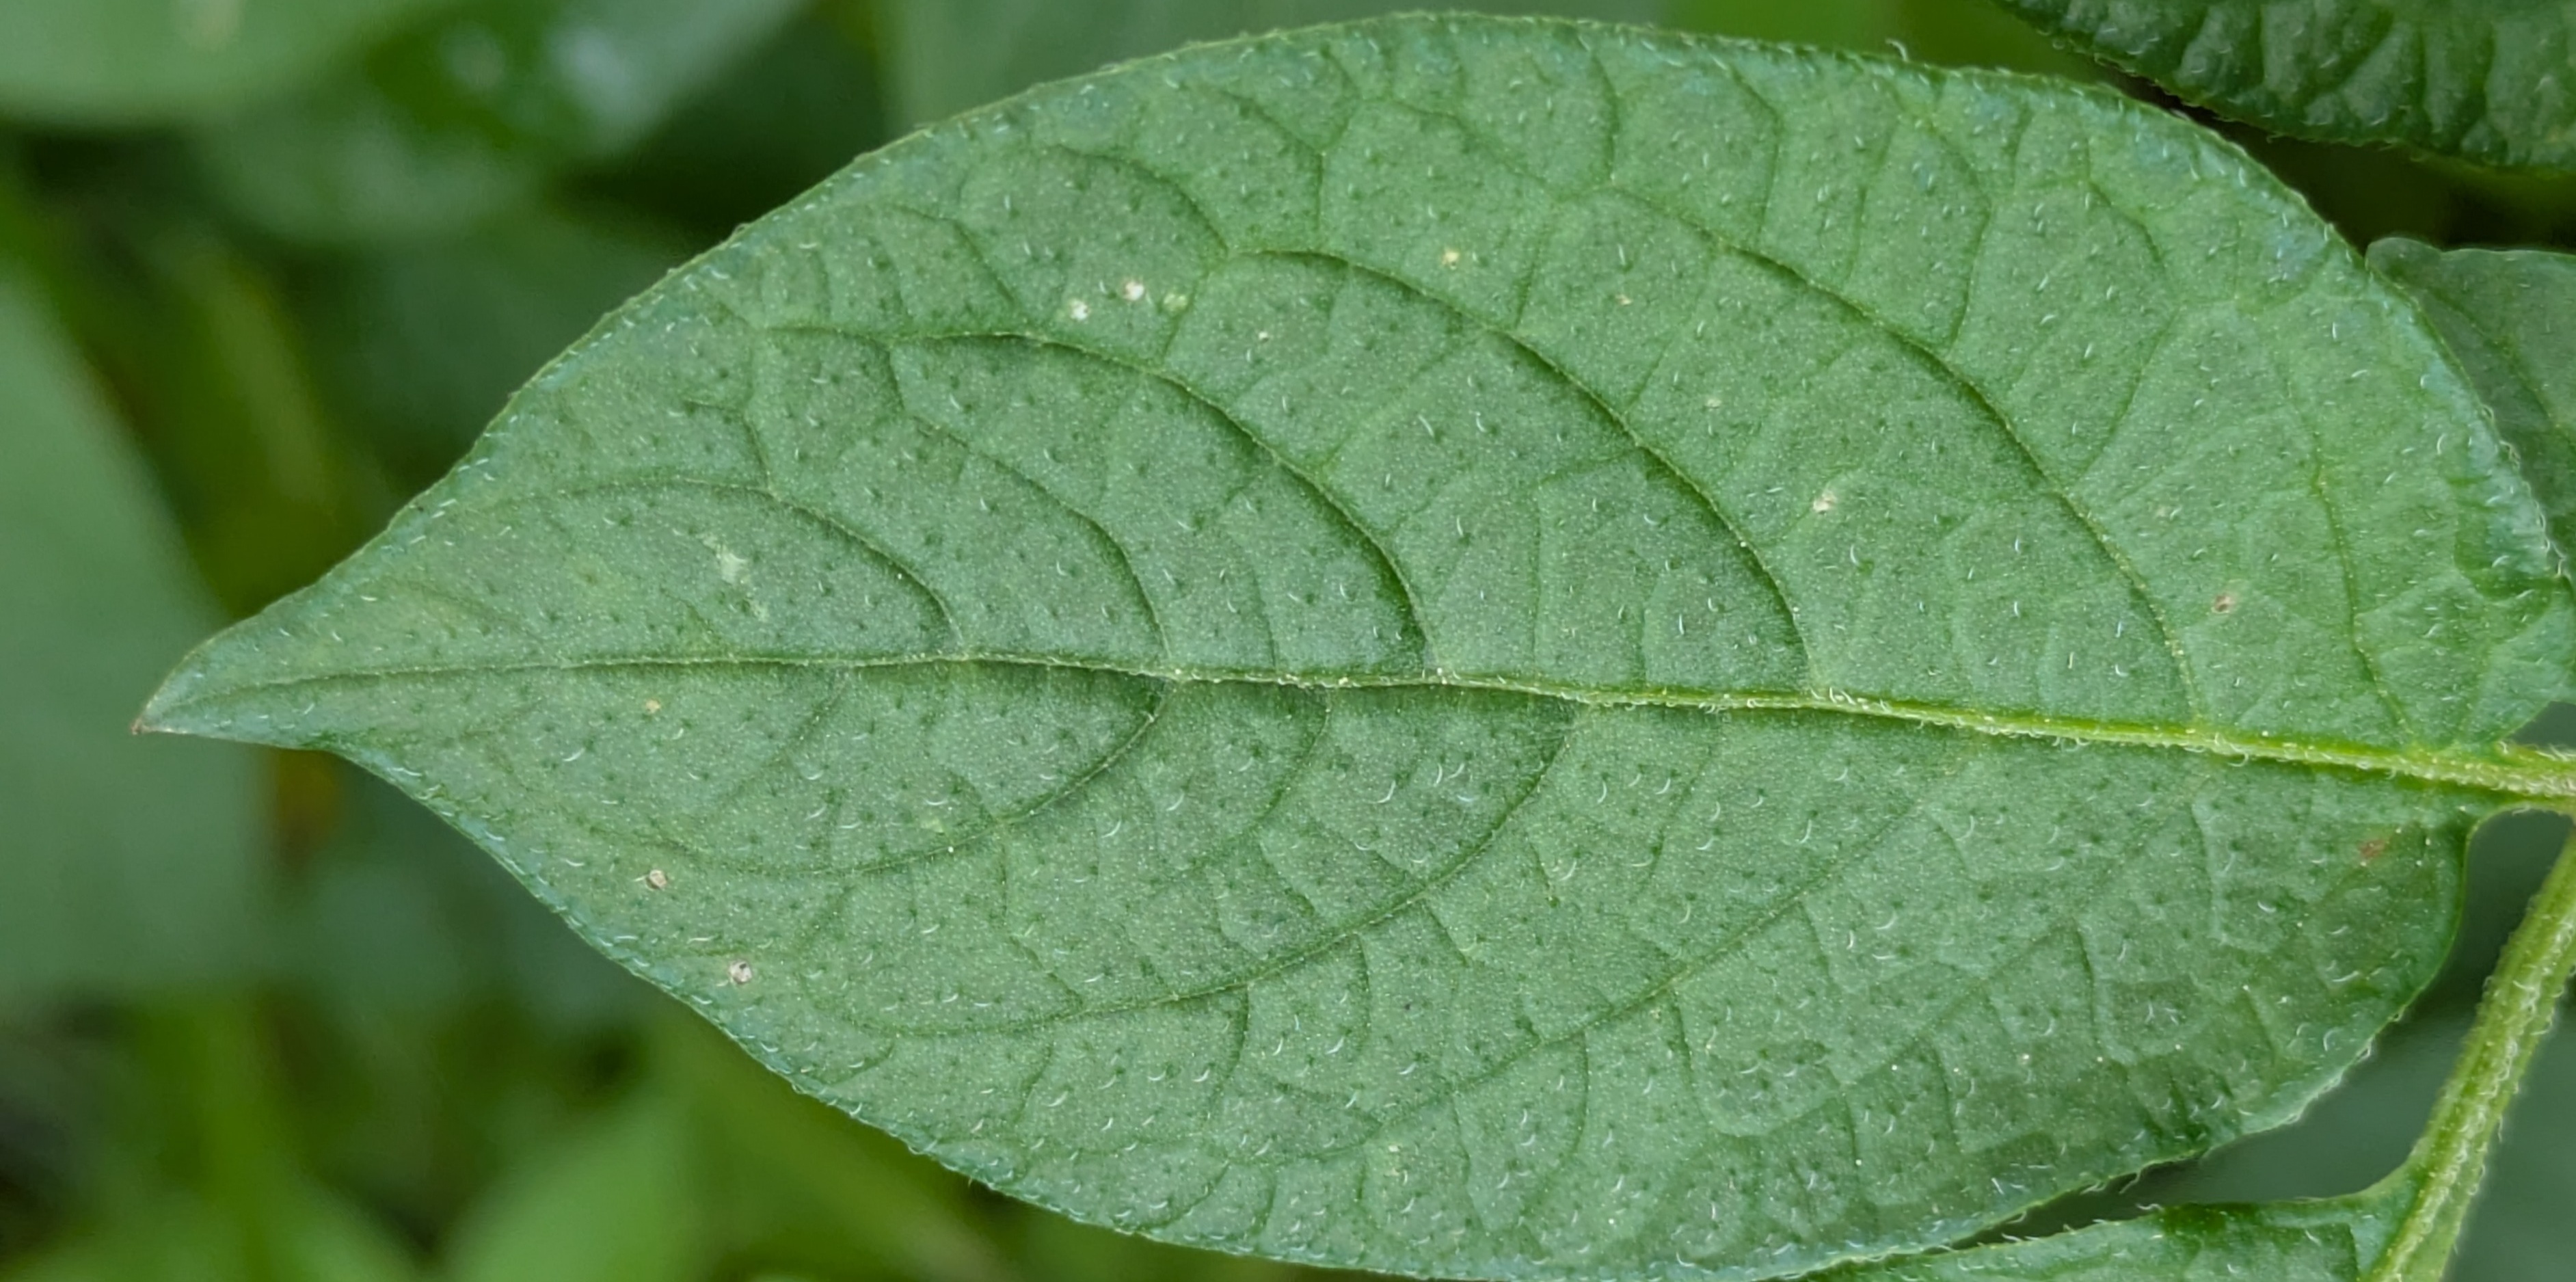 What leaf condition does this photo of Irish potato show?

healthy
